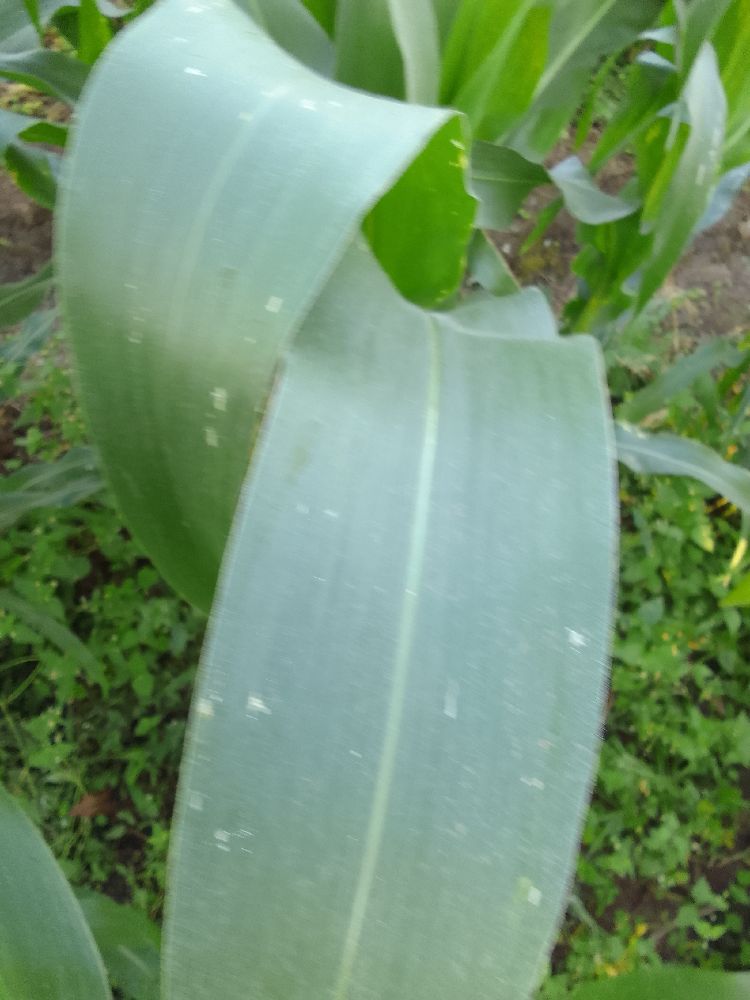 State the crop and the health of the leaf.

maize, healthy
